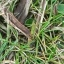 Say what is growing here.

grass
